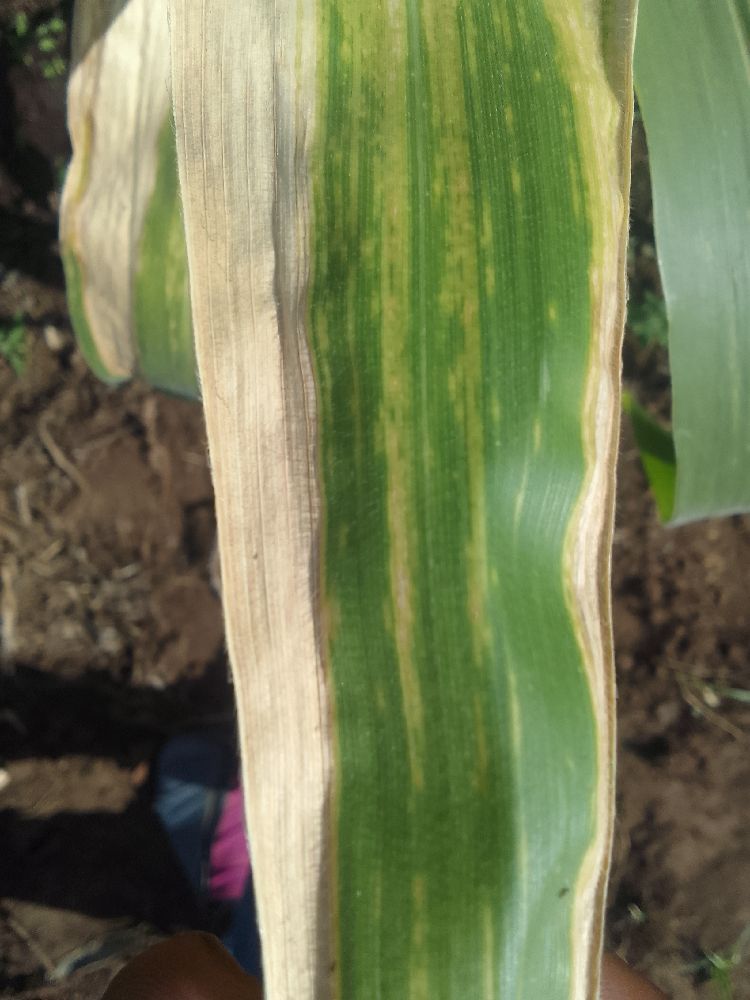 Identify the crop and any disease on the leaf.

maize, maize lethal necrosis
